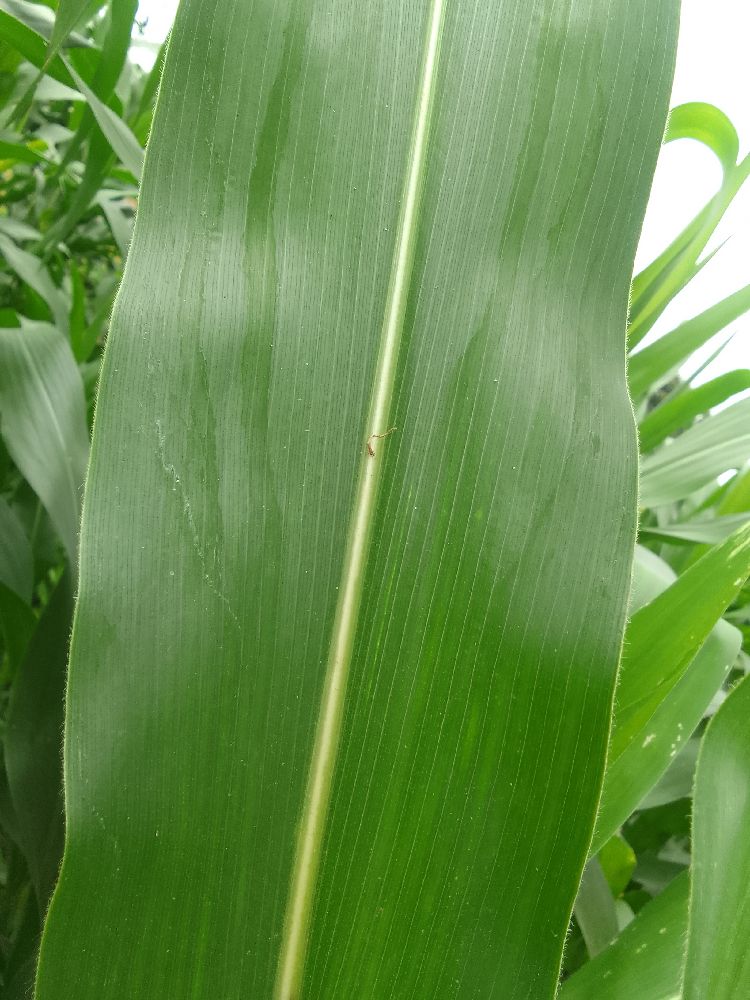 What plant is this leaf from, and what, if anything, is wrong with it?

maize, healthy
